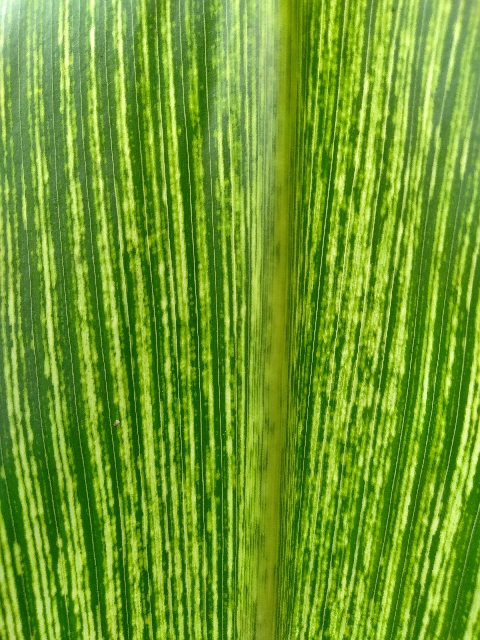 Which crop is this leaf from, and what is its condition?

maize, maize streak virus
